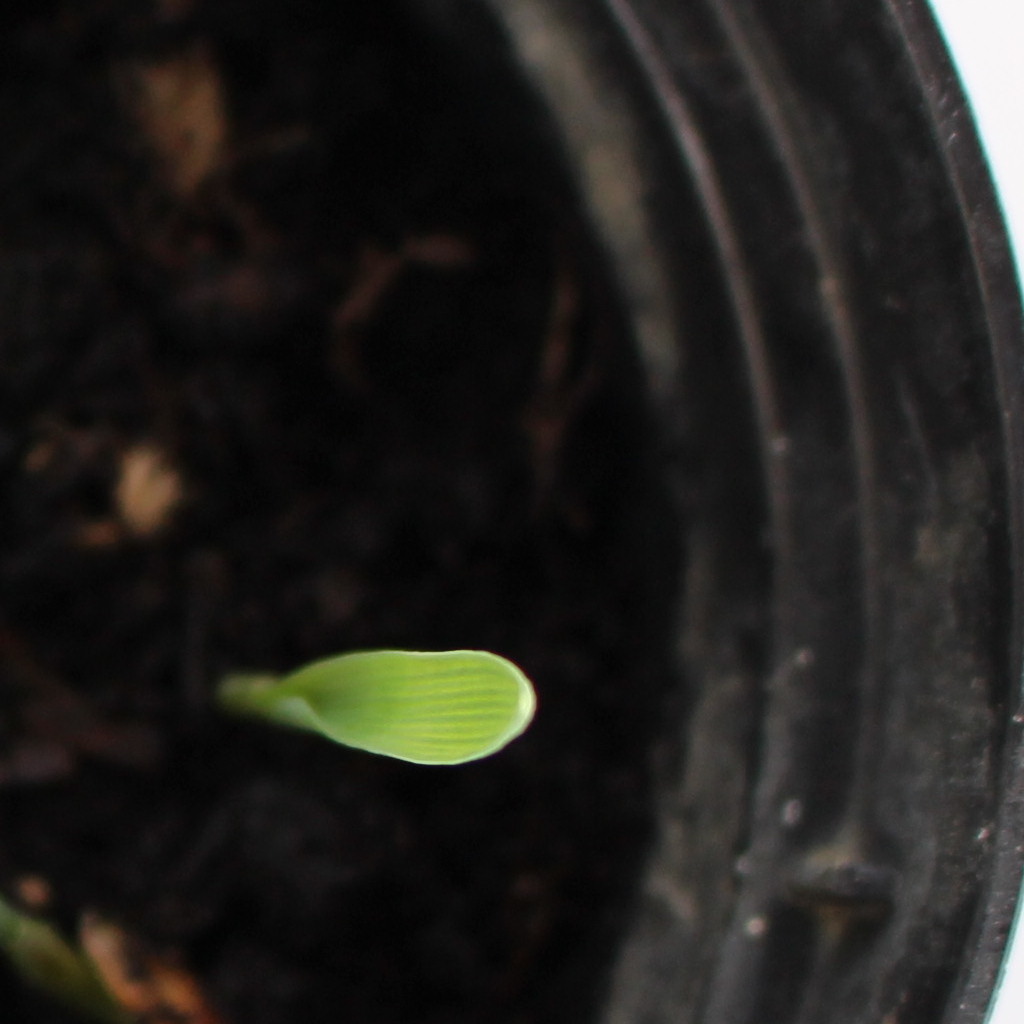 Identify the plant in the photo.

Avena sterilis
